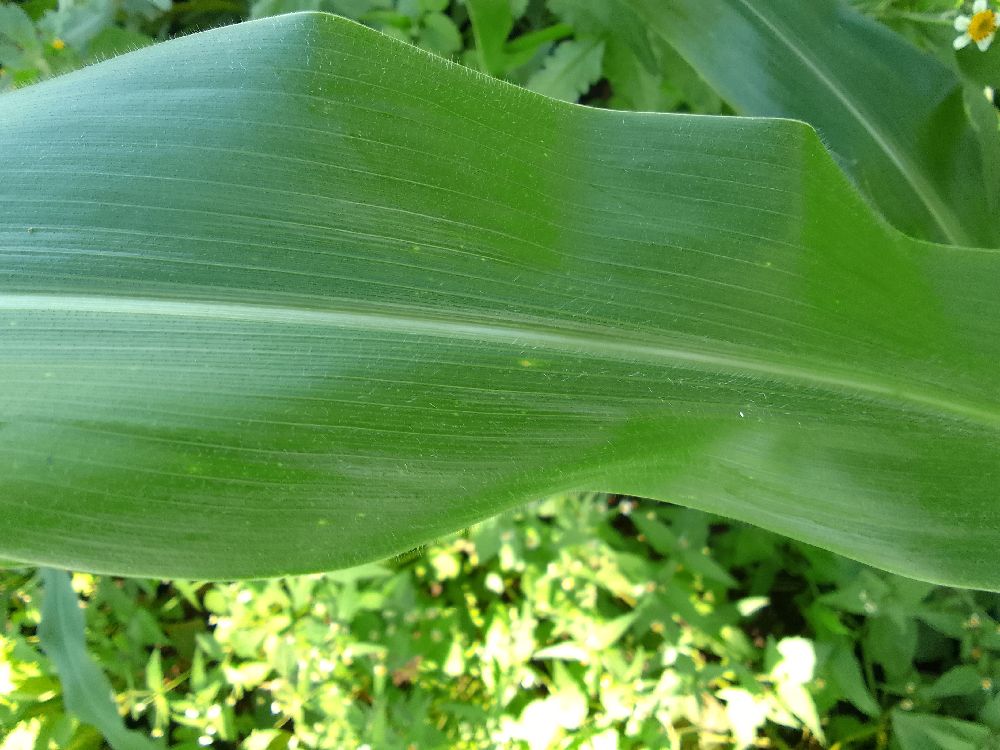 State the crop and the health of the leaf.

maize, healthy
